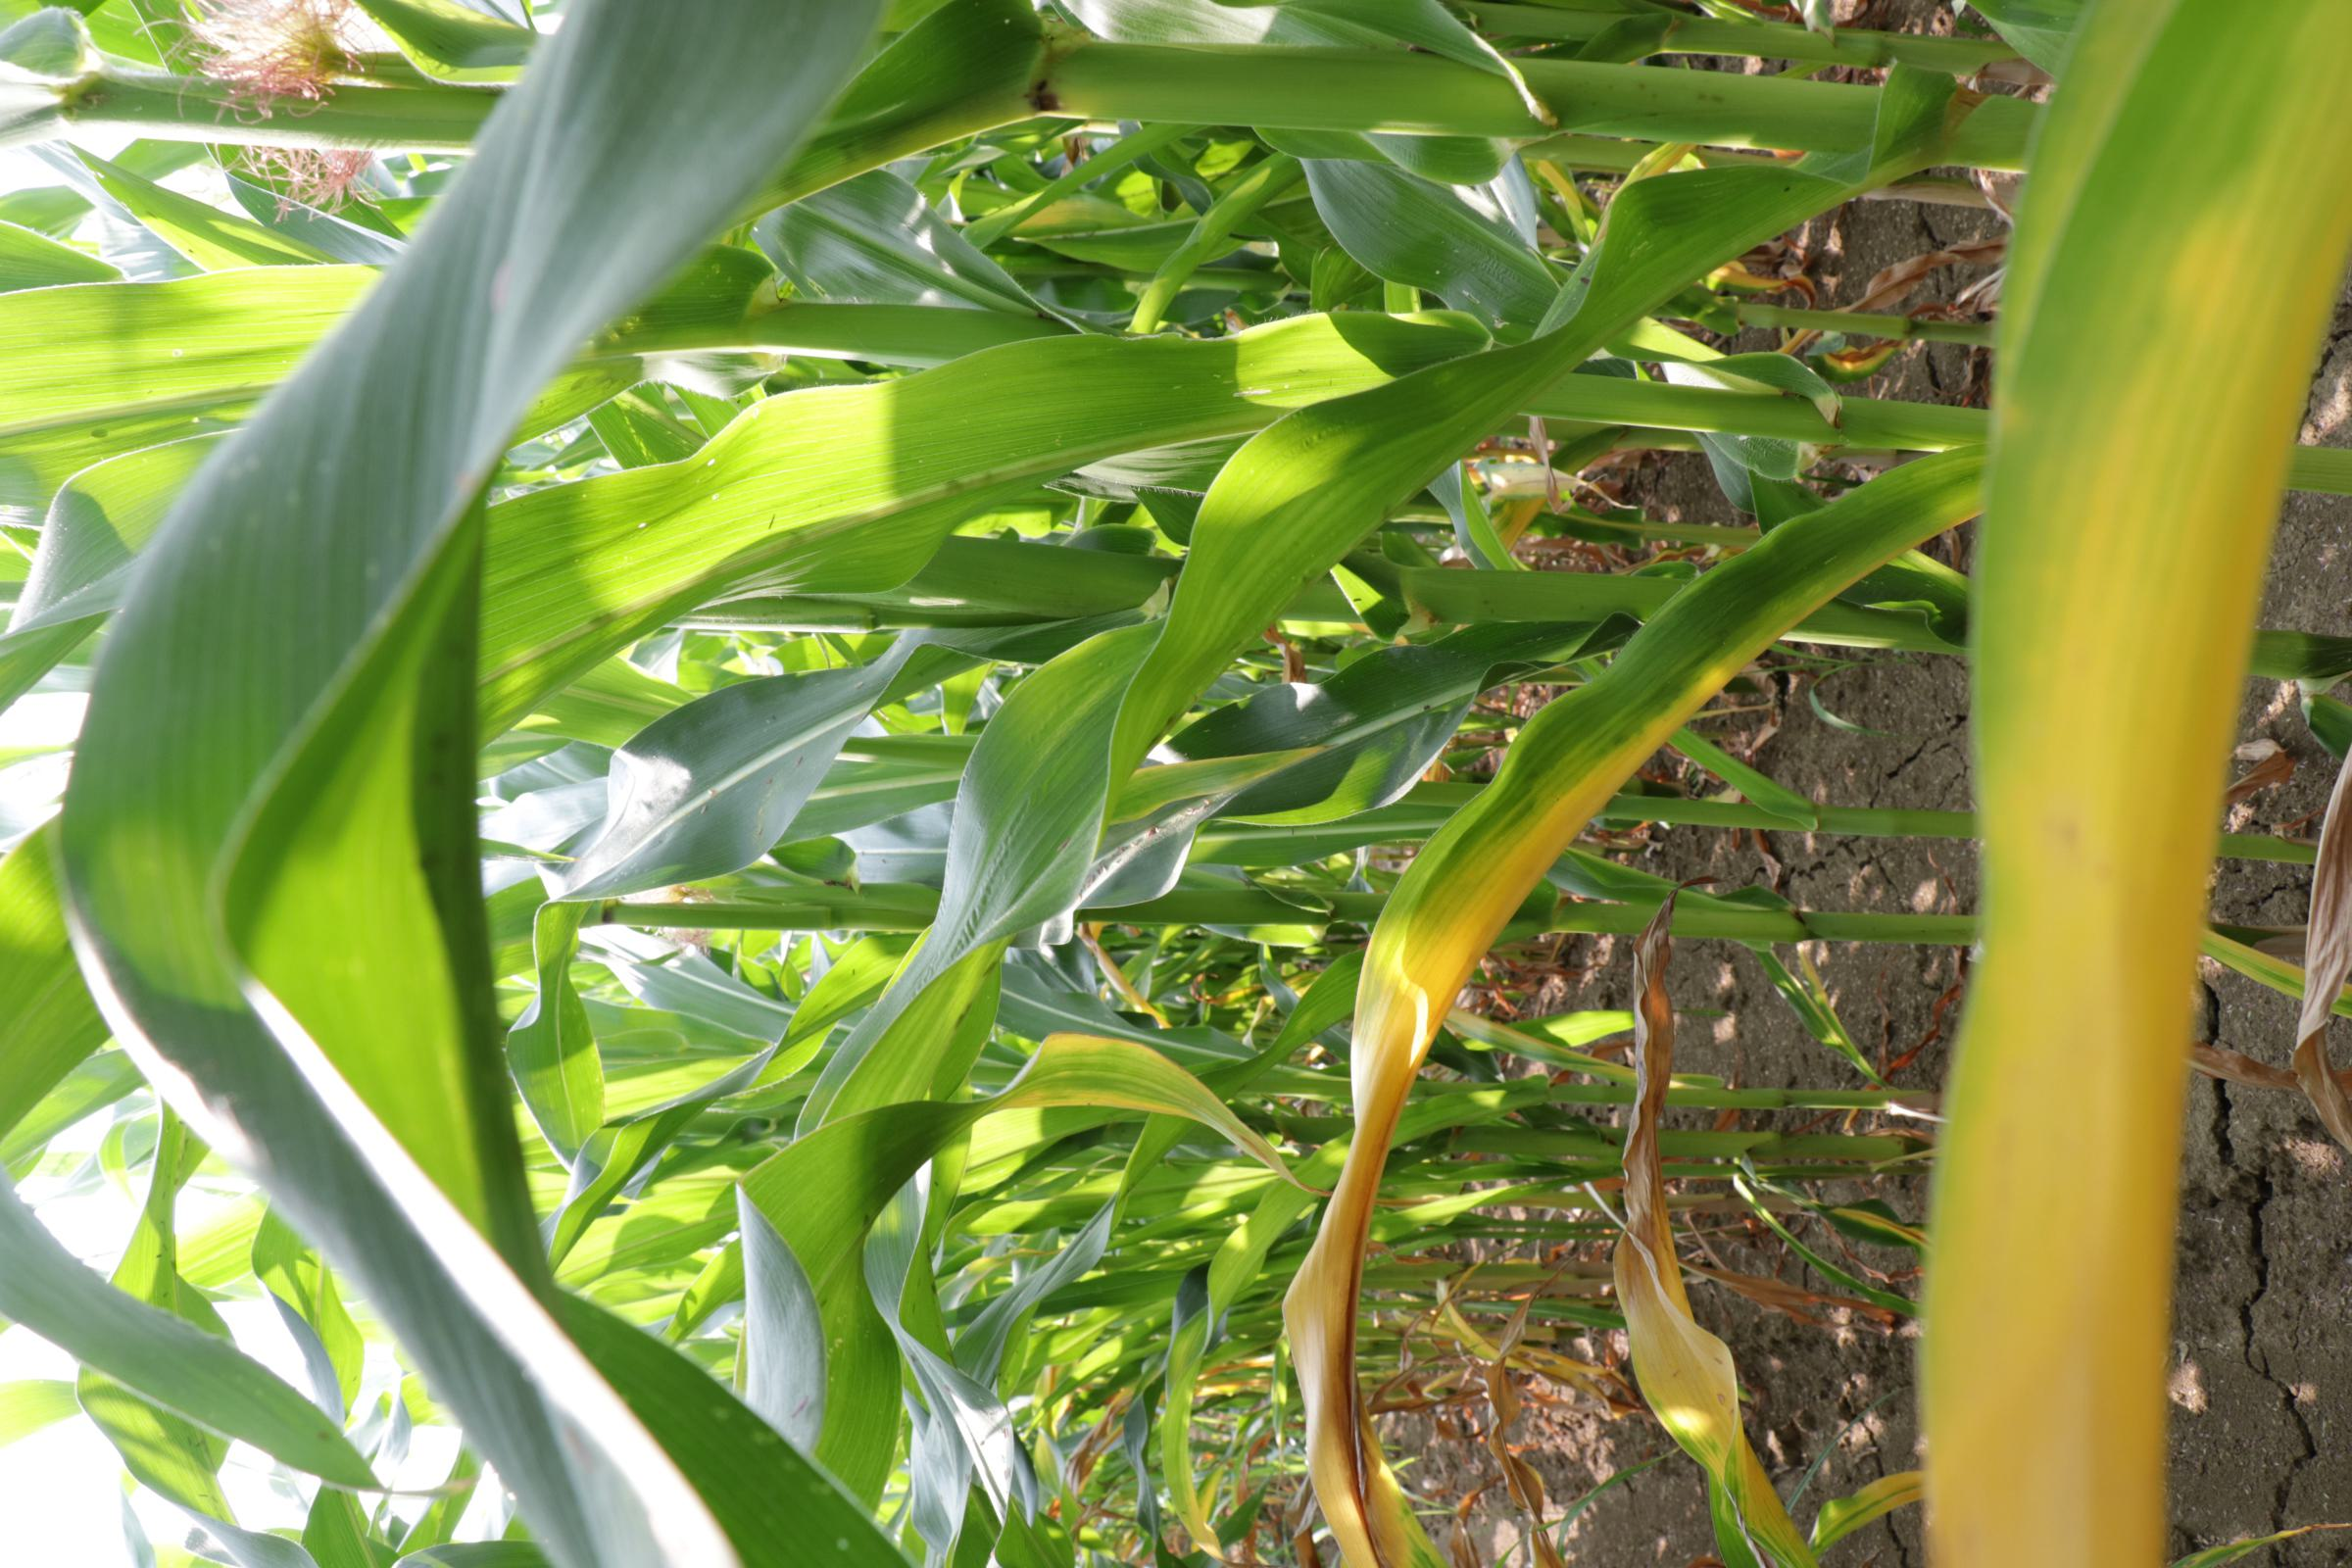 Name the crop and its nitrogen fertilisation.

maize, full nitrogen fertilisation
